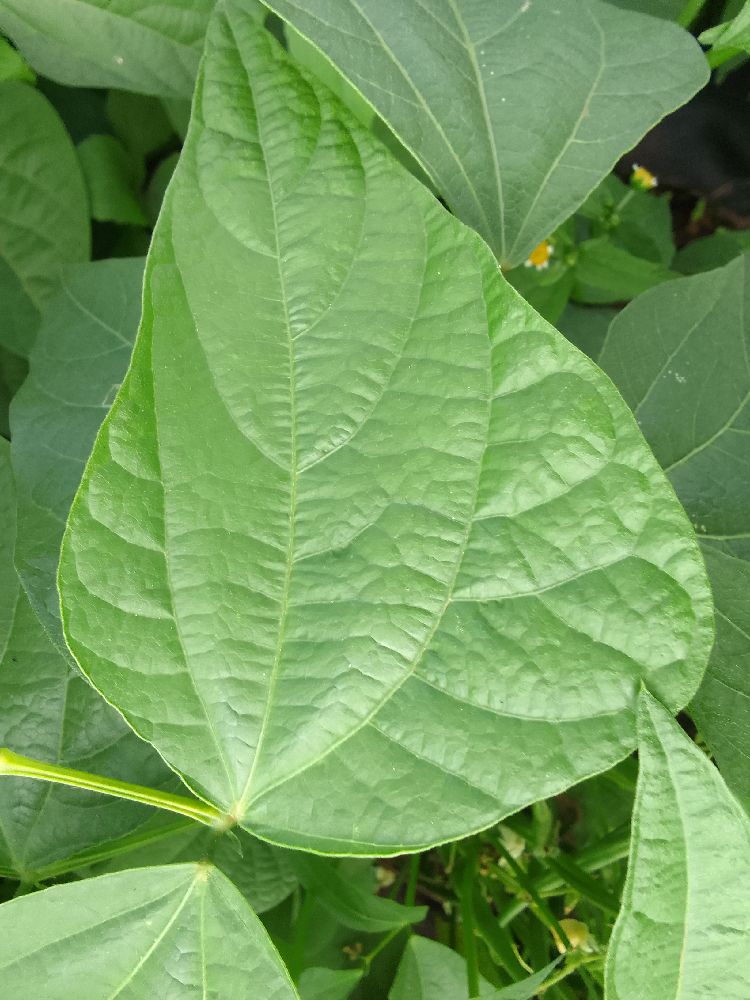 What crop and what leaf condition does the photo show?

common bean, healthy
